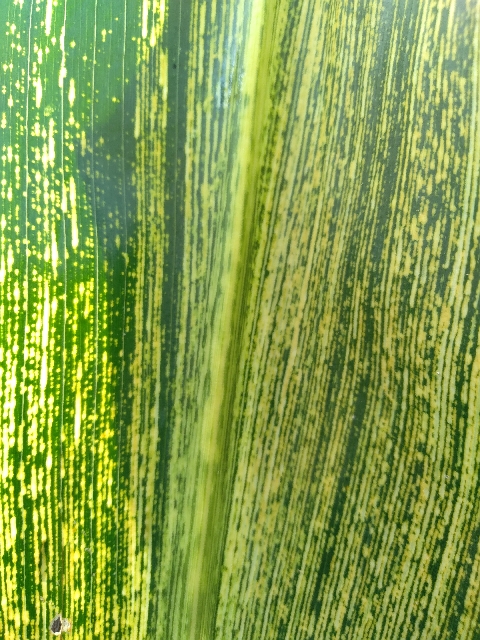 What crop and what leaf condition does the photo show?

maize, maize streak virus
